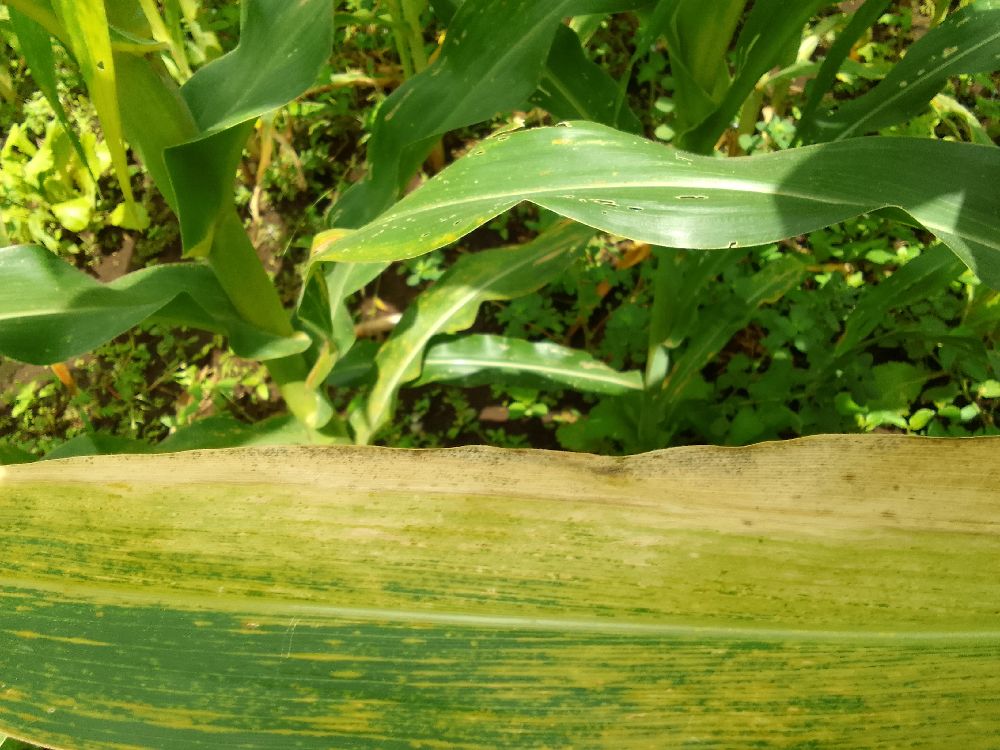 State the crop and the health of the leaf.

maize, maize lethal necrosis
